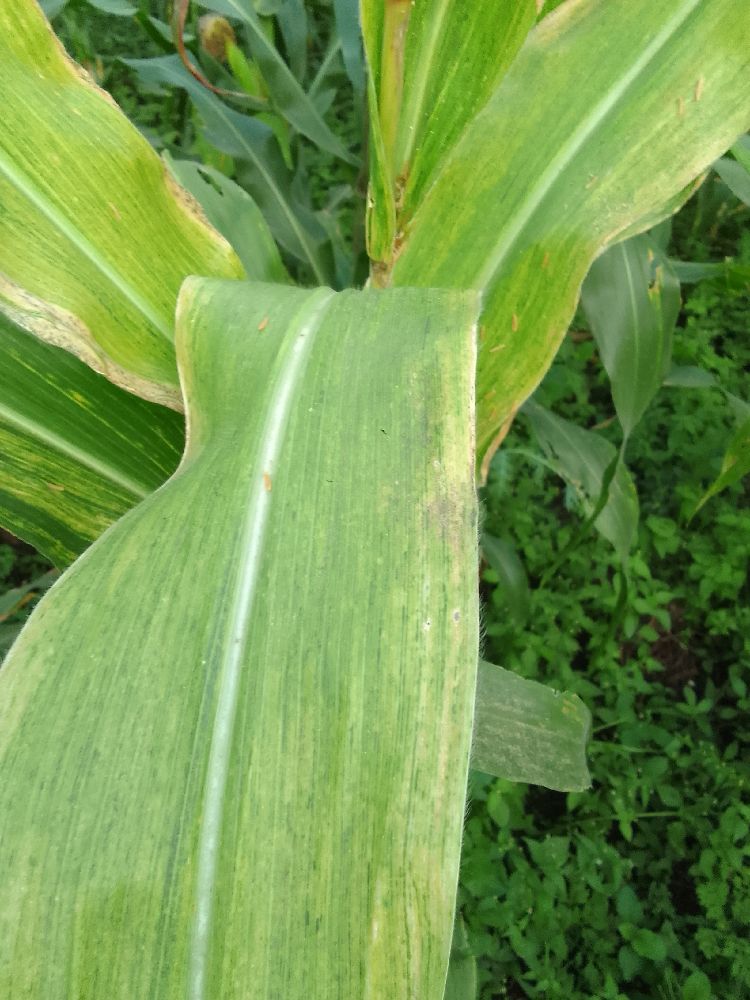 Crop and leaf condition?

maize, maize lethal necrosis
